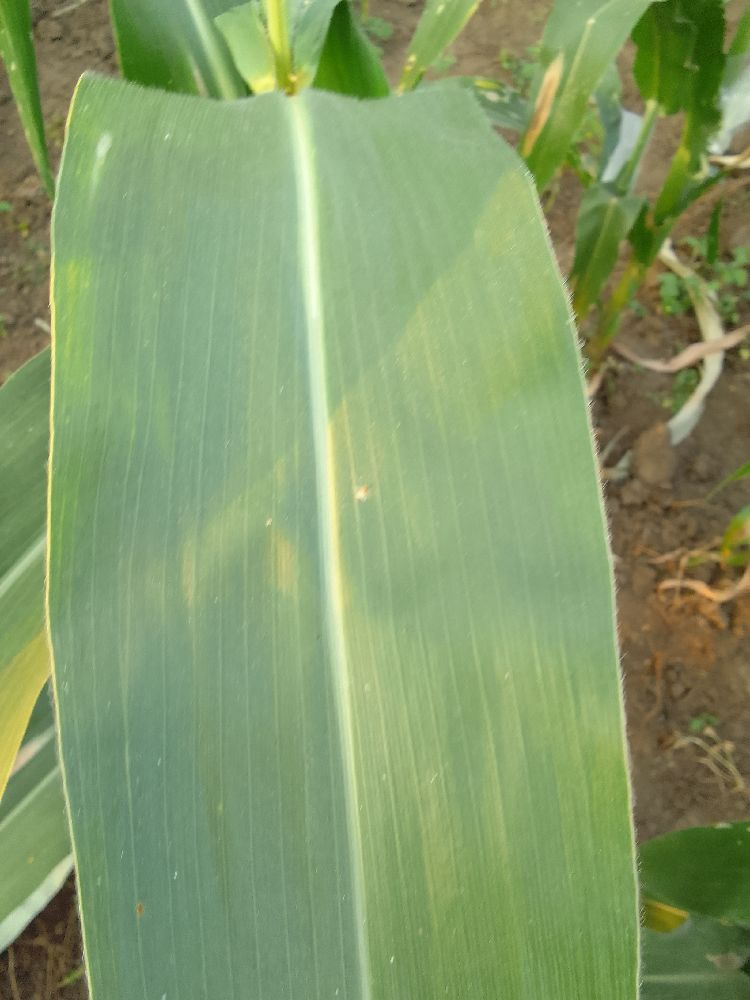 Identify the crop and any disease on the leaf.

maize, healthy
